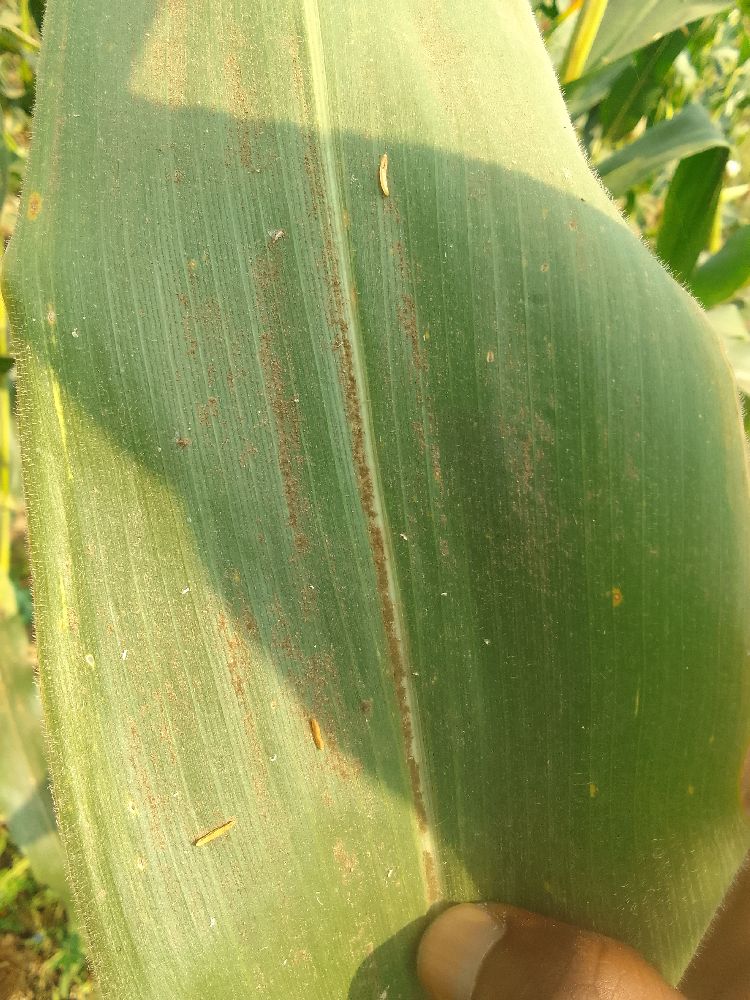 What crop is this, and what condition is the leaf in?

maize, healthy
